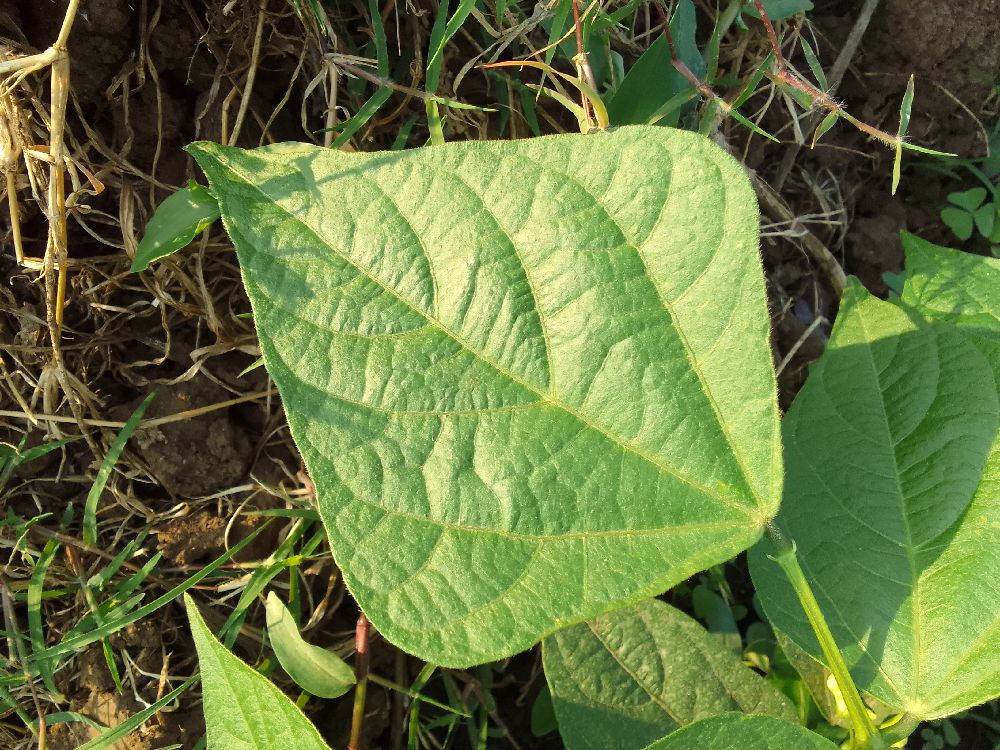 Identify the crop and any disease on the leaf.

common bean, healthy
